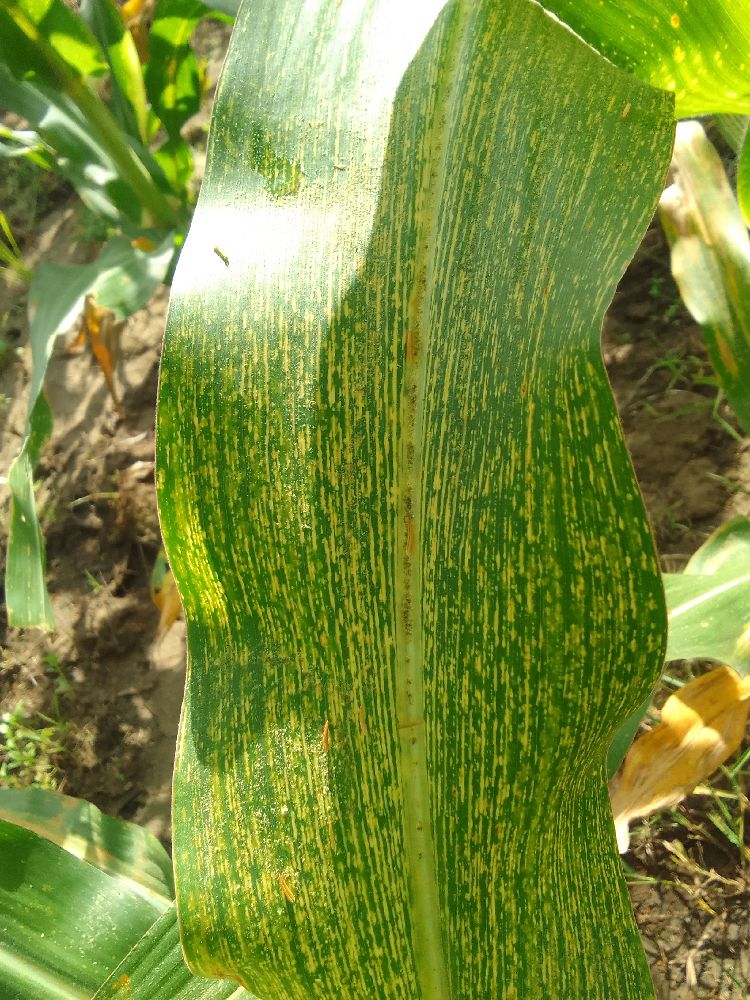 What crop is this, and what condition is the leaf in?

maize, maize streak virus
